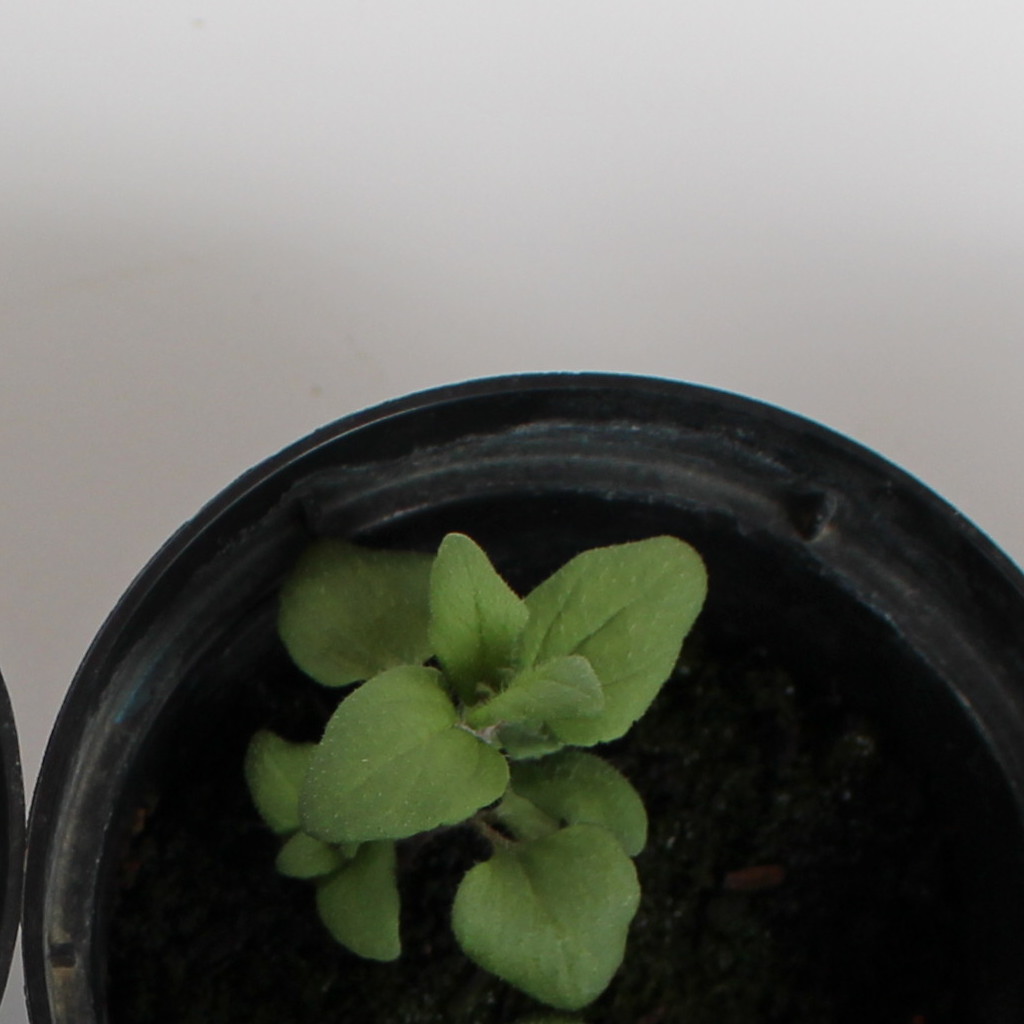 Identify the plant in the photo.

Veronica persica
